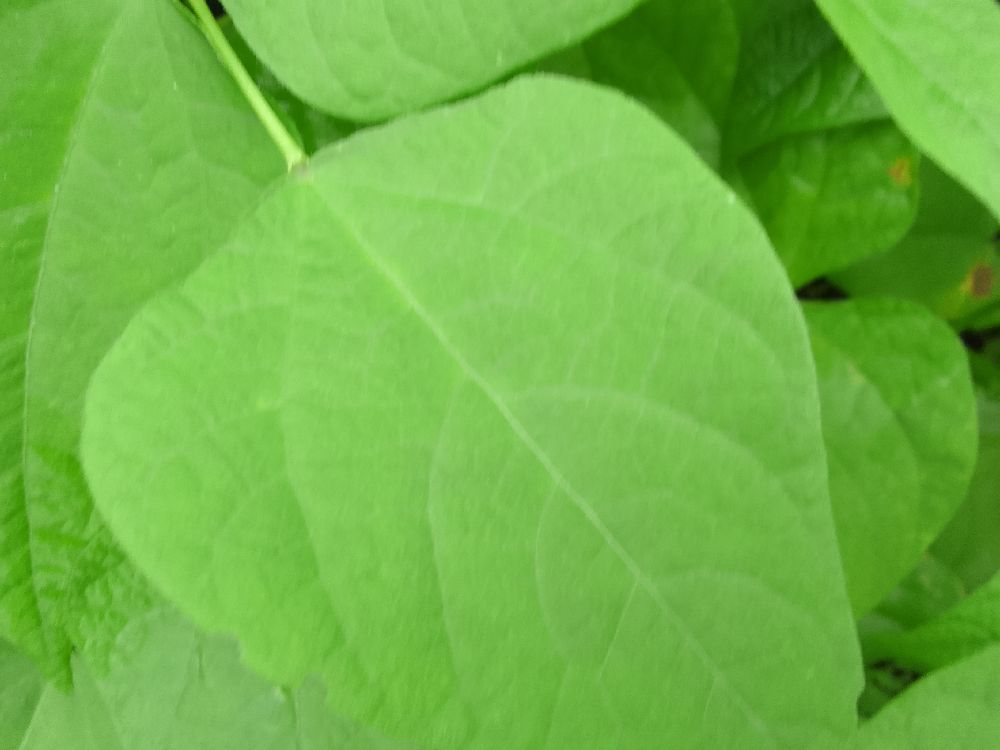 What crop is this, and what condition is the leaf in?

common bean, healthy
